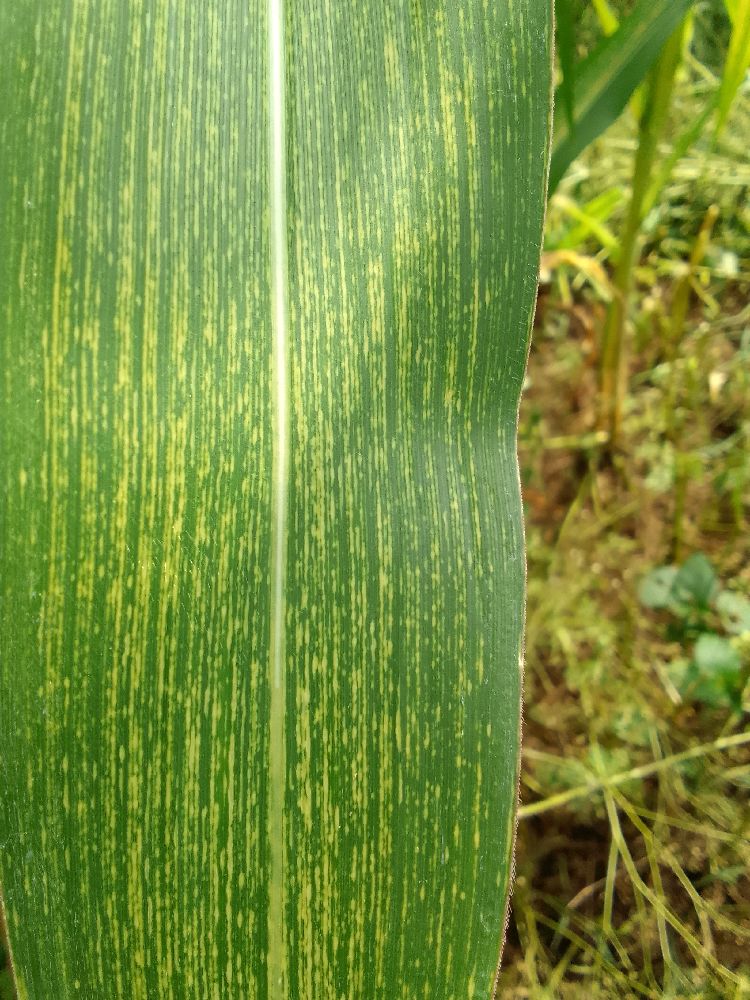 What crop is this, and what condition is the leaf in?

maize, maize streak virus
